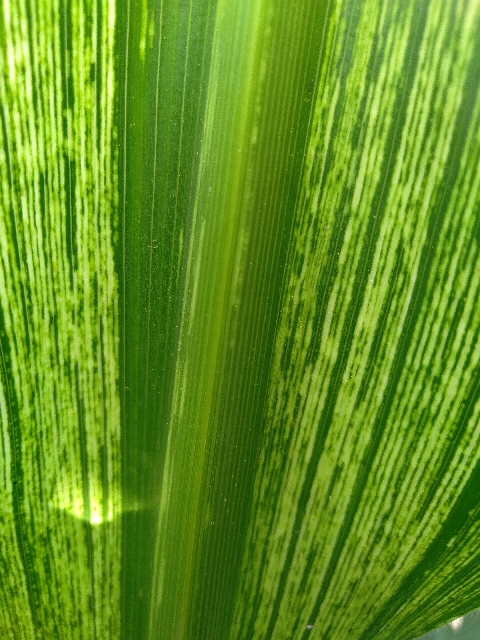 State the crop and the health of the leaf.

maize, maize streak virus
